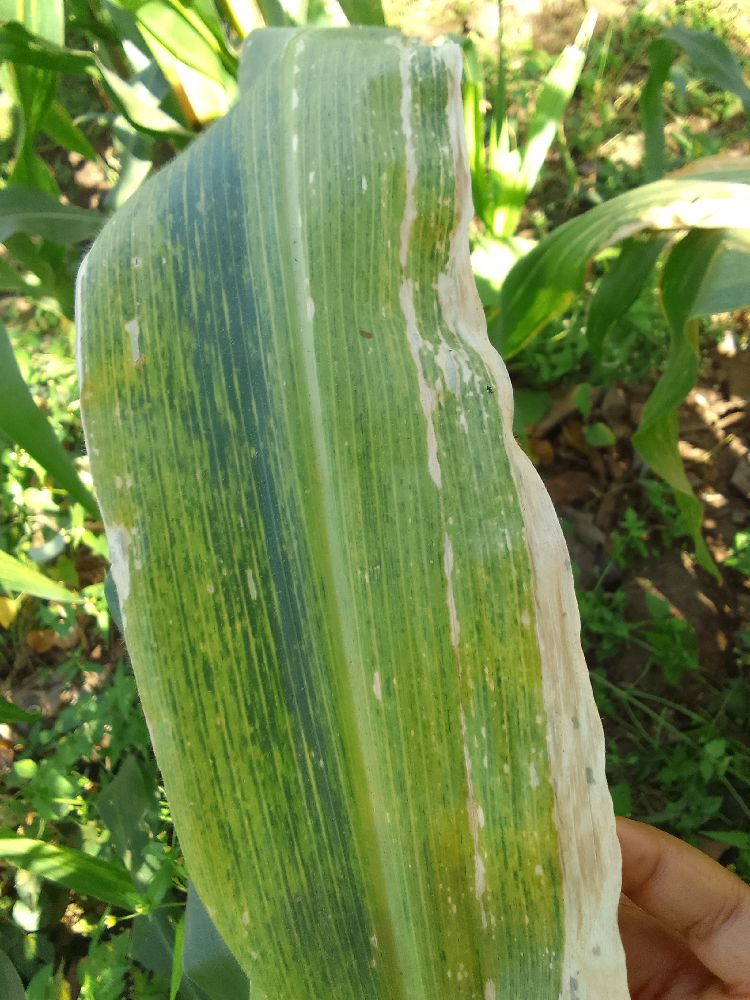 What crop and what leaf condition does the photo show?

maize, maize lethal necrosis
